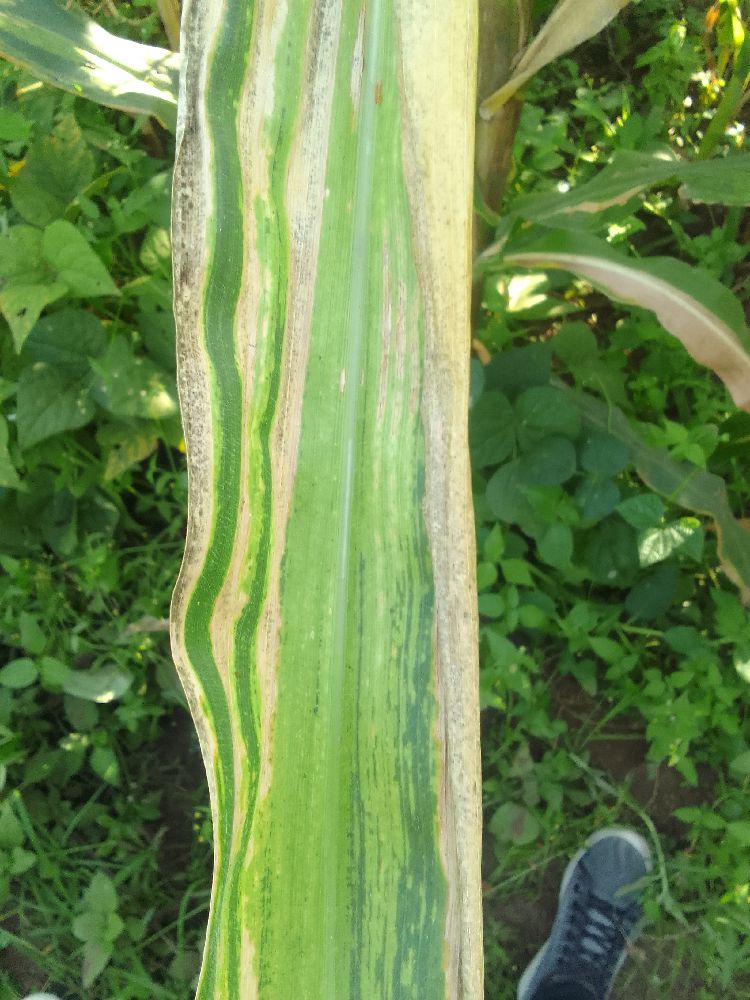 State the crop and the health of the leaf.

maize, maize lethal necrosis
